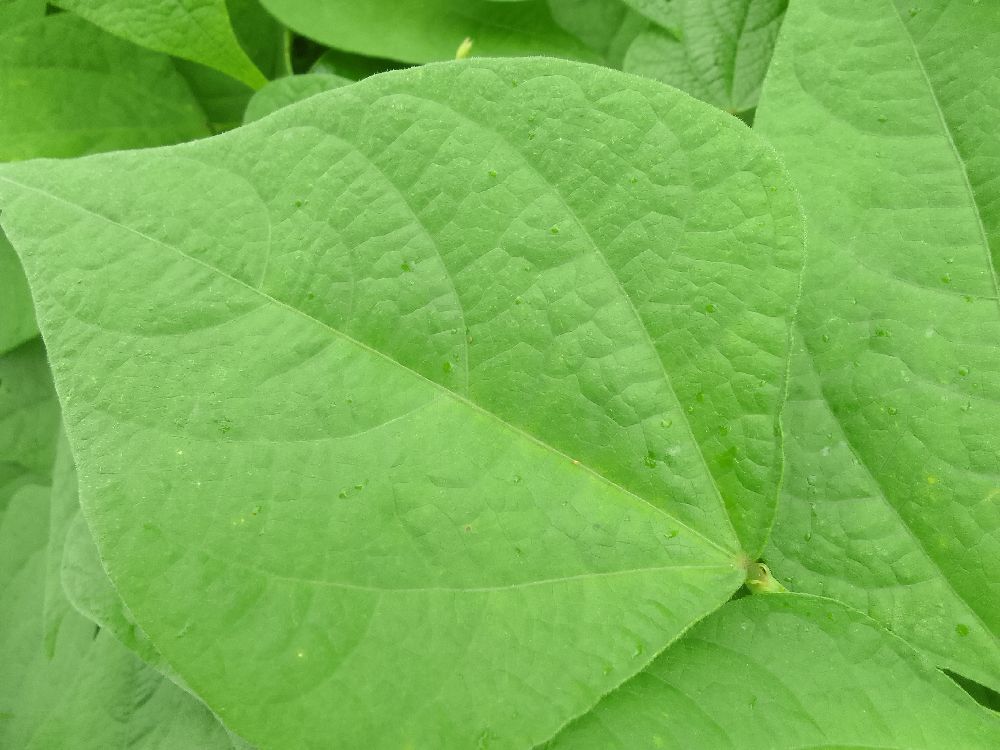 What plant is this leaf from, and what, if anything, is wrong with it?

common bean, healthy
